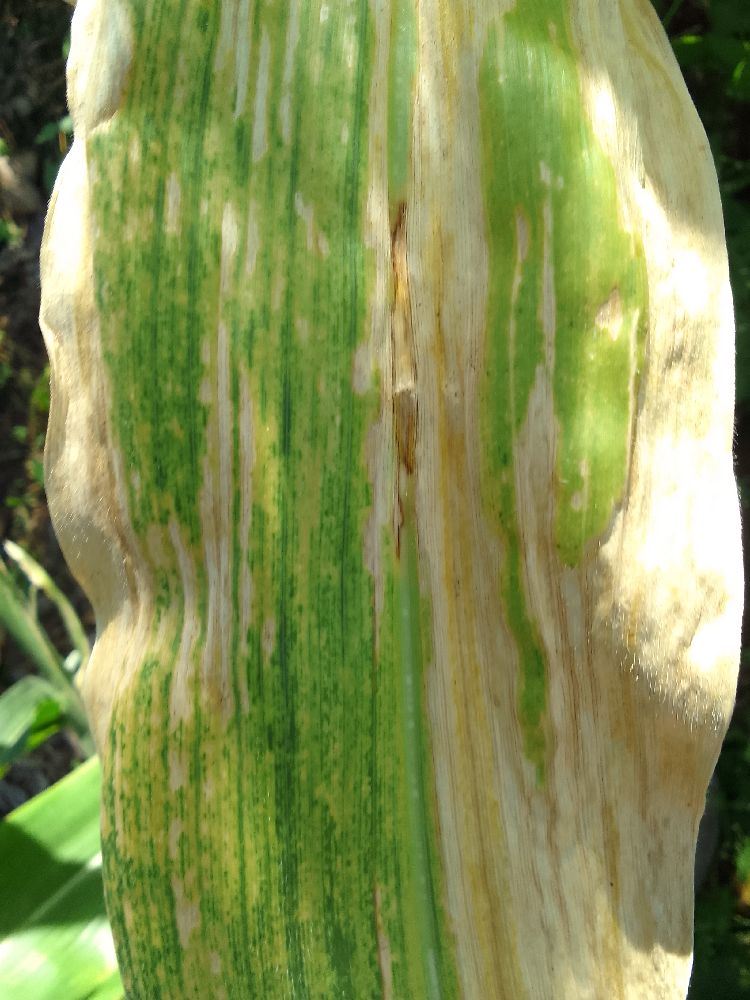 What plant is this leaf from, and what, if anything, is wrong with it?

maize, maize lethal necrosis
